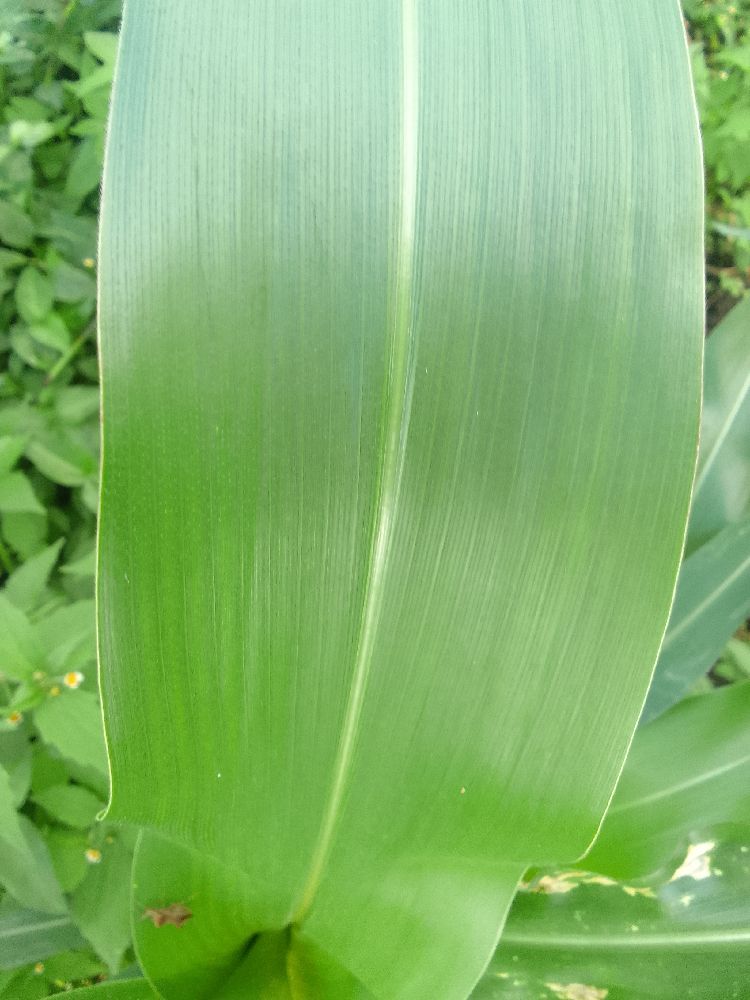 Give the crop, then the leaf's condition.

maize, healthy
